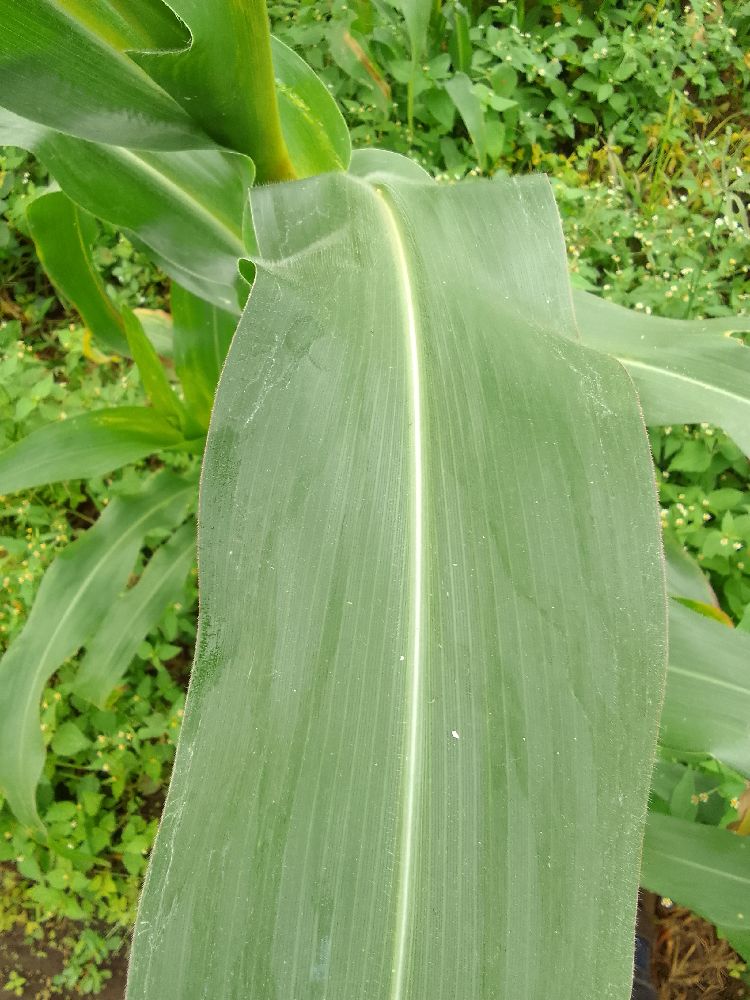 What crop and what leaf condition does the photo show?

maize, healthy
